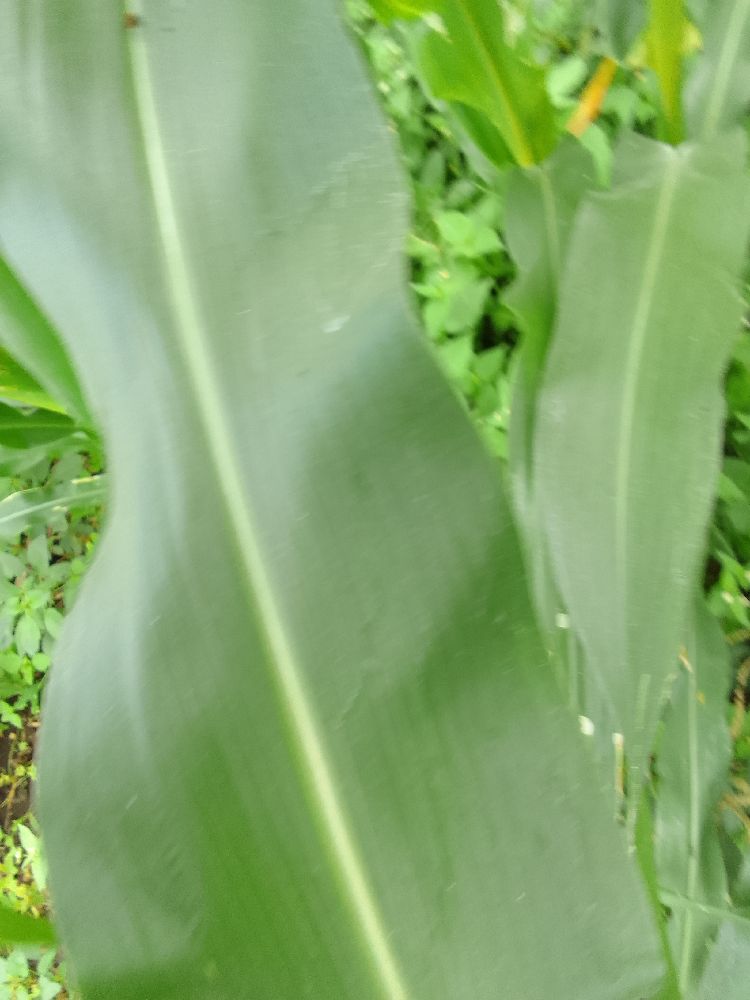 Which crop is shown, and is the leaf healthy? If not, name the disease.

maize, healthy
